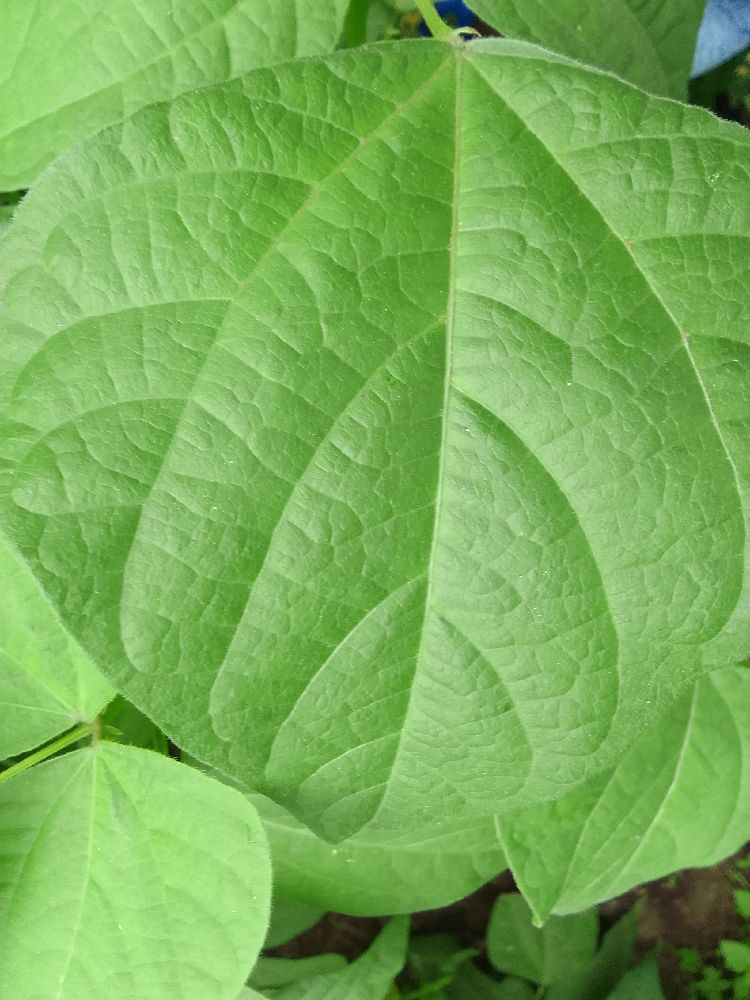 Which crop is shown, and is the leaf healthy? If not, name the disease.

common bean, healthy
